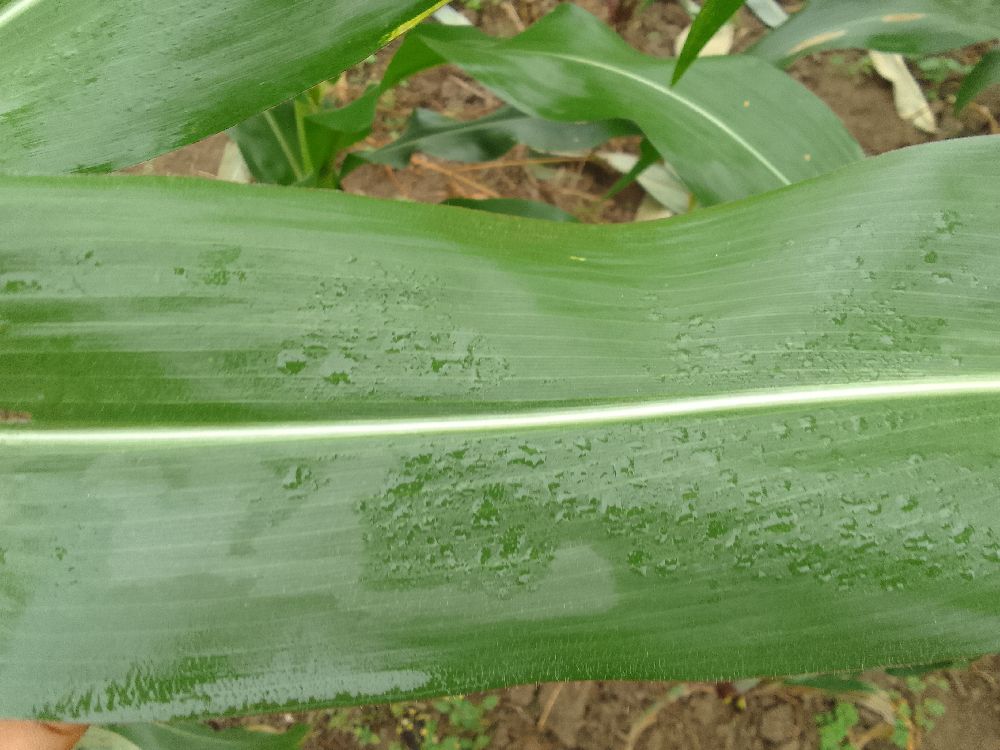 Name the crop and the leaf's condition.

maize, healthy
